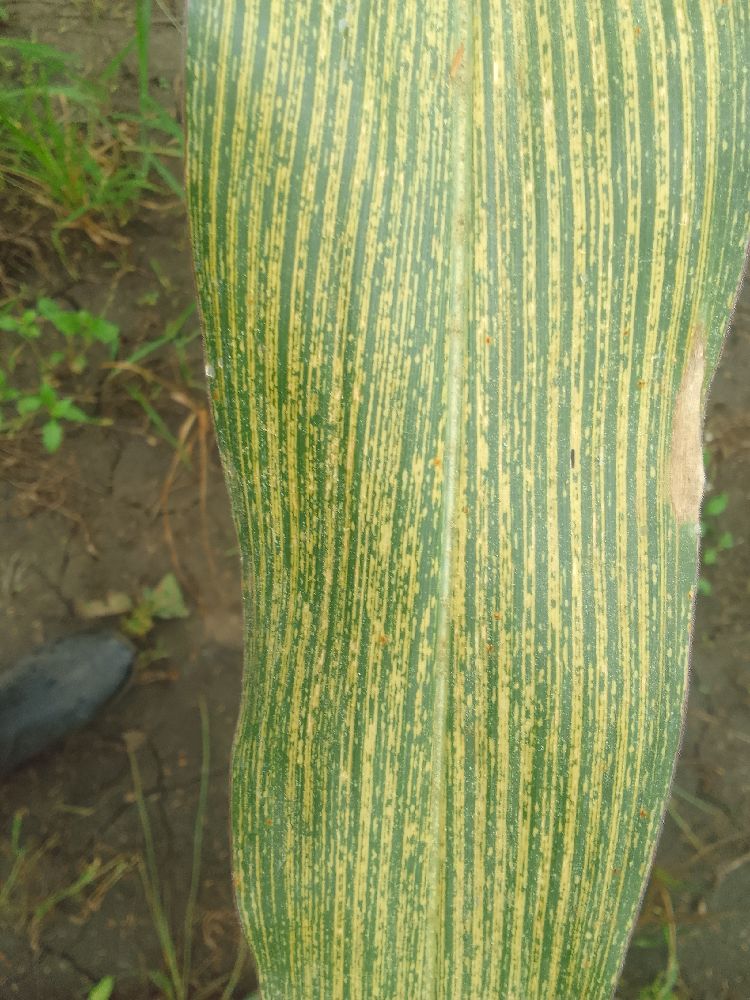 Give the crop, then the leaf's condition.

maize, maize streak virus
